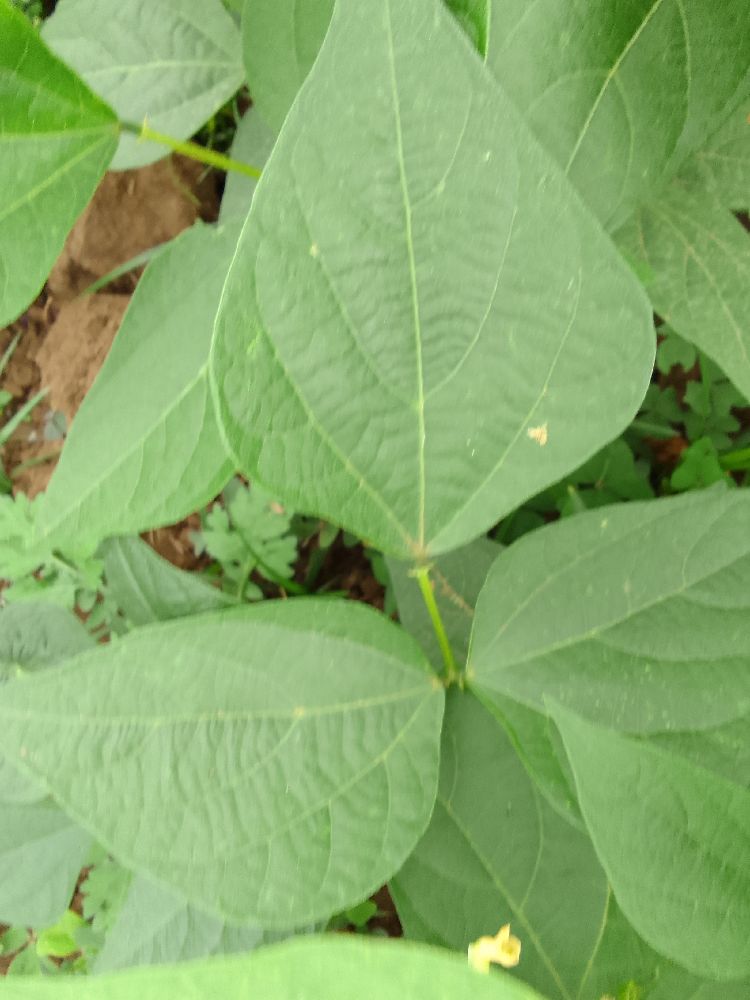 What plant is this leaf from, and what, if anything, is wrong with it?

common bean, healthy
